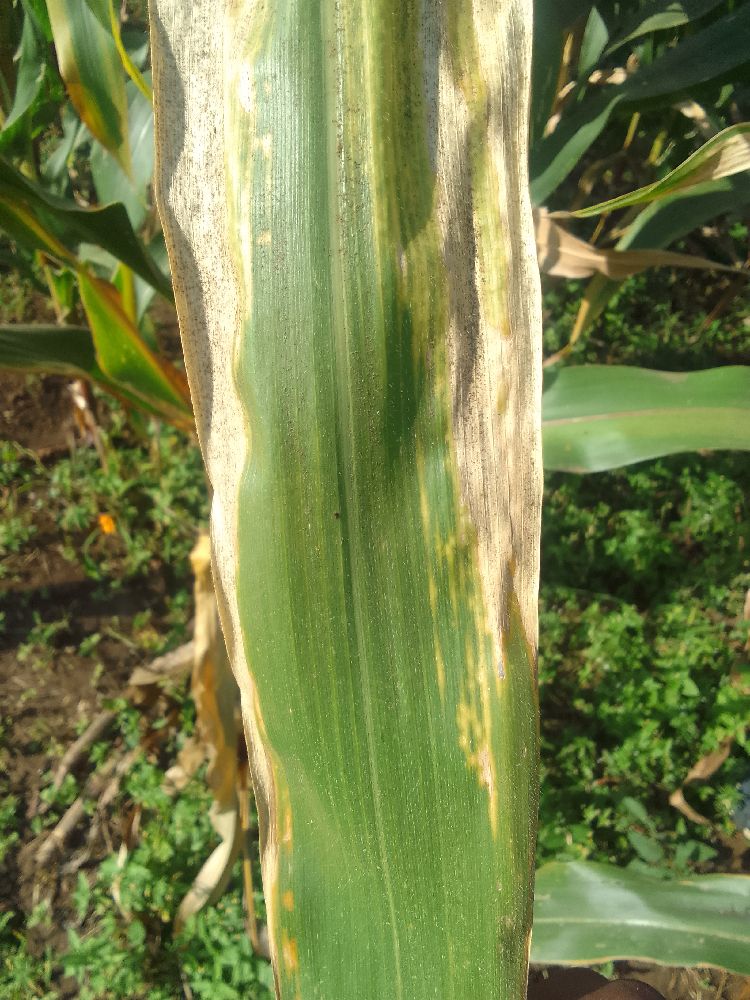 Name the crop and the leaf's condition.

maize, maize lethal necrosis
